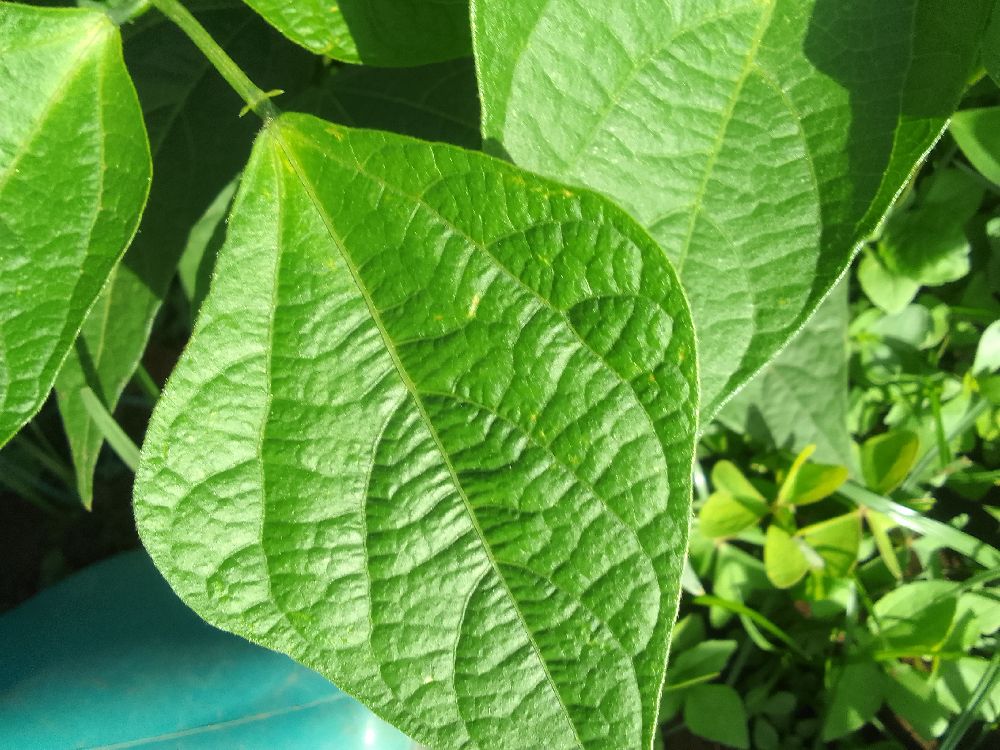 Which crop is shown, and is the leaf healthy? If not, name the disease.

common bean, healthy
